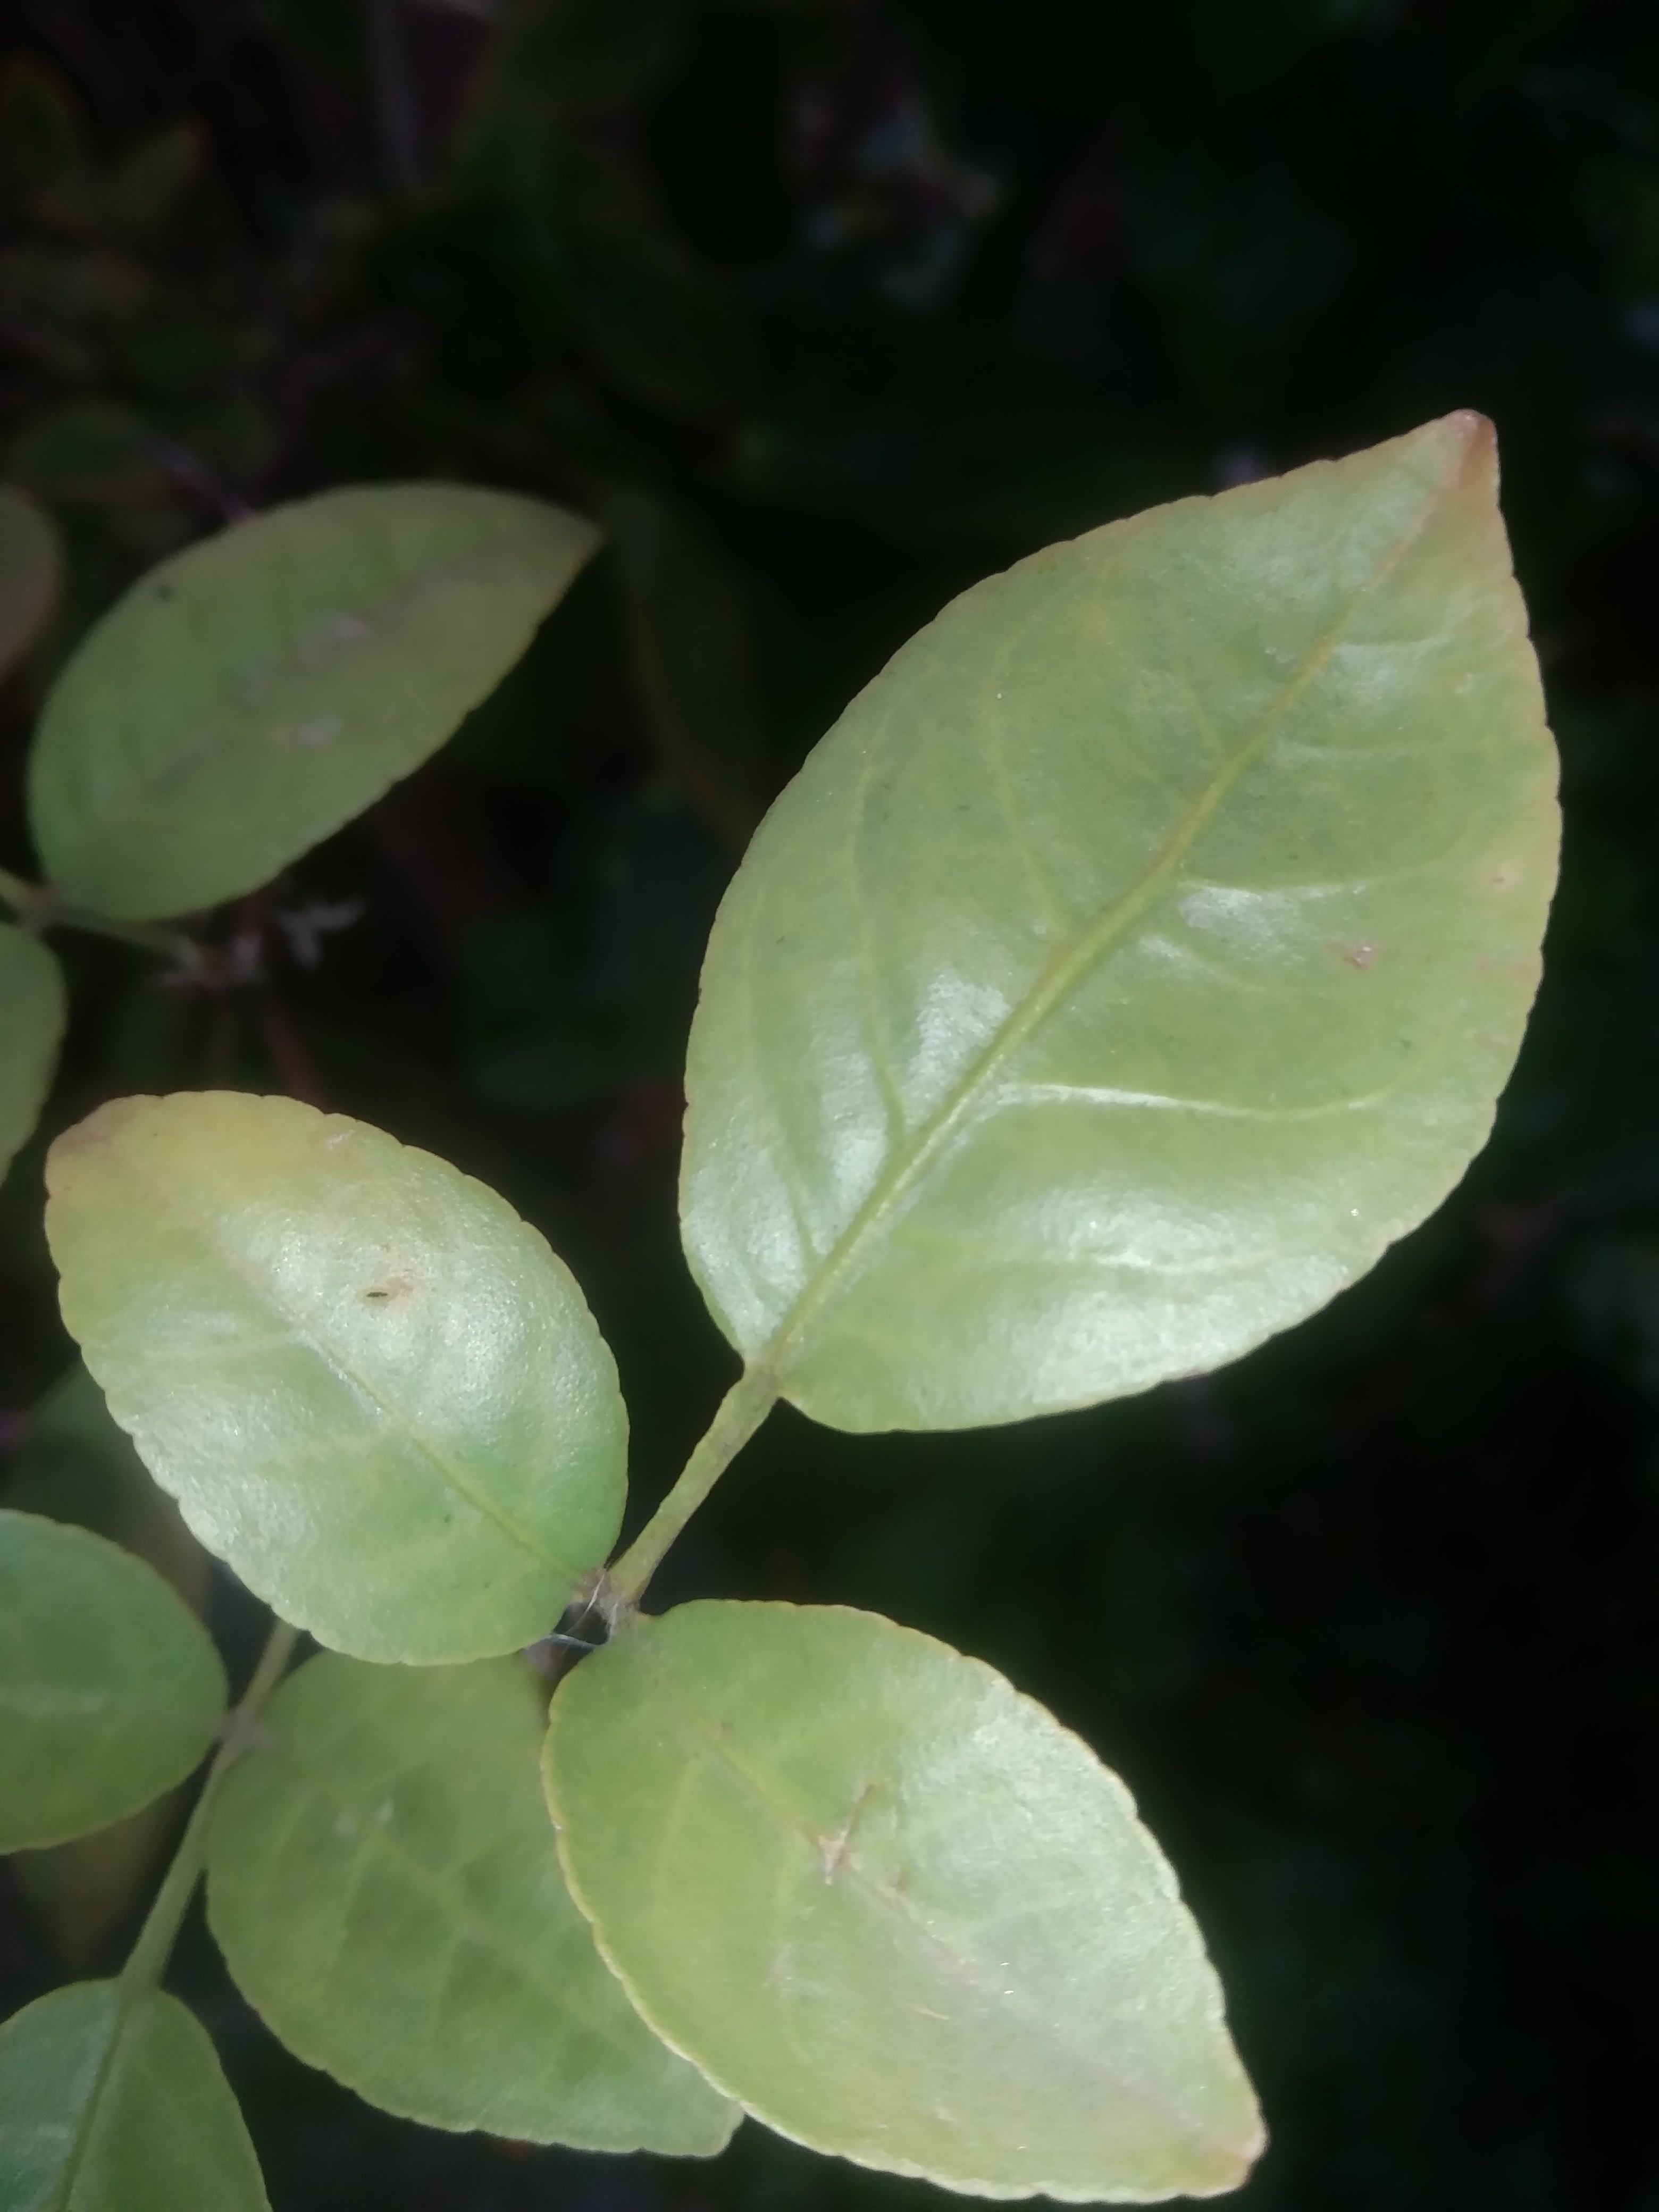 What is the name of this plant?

wood apple
